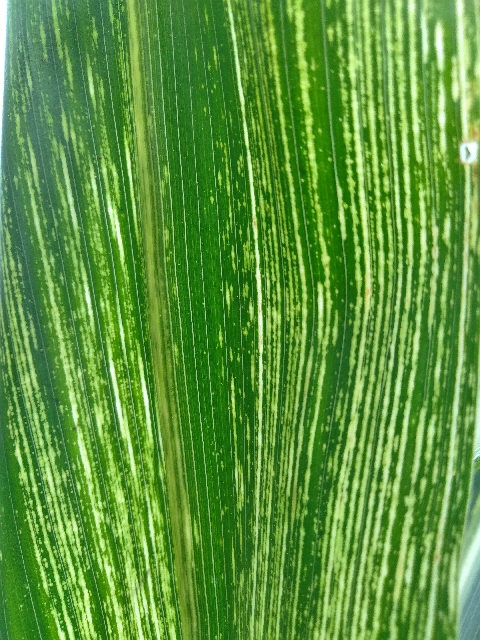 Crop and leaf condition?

maize, maize streak virus
